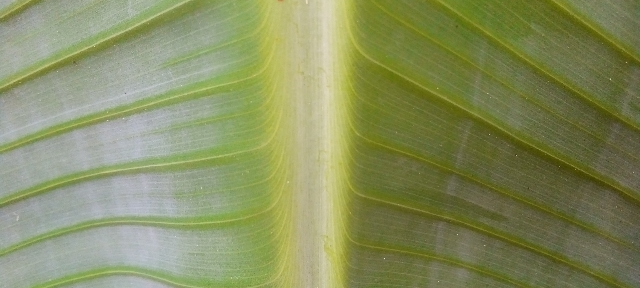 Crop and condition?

banana, healthy
